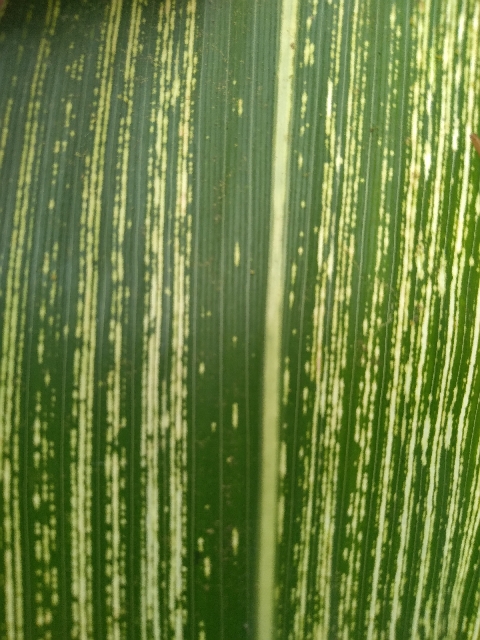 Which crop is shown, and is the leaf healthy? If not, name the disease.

maize, maize streak virus
